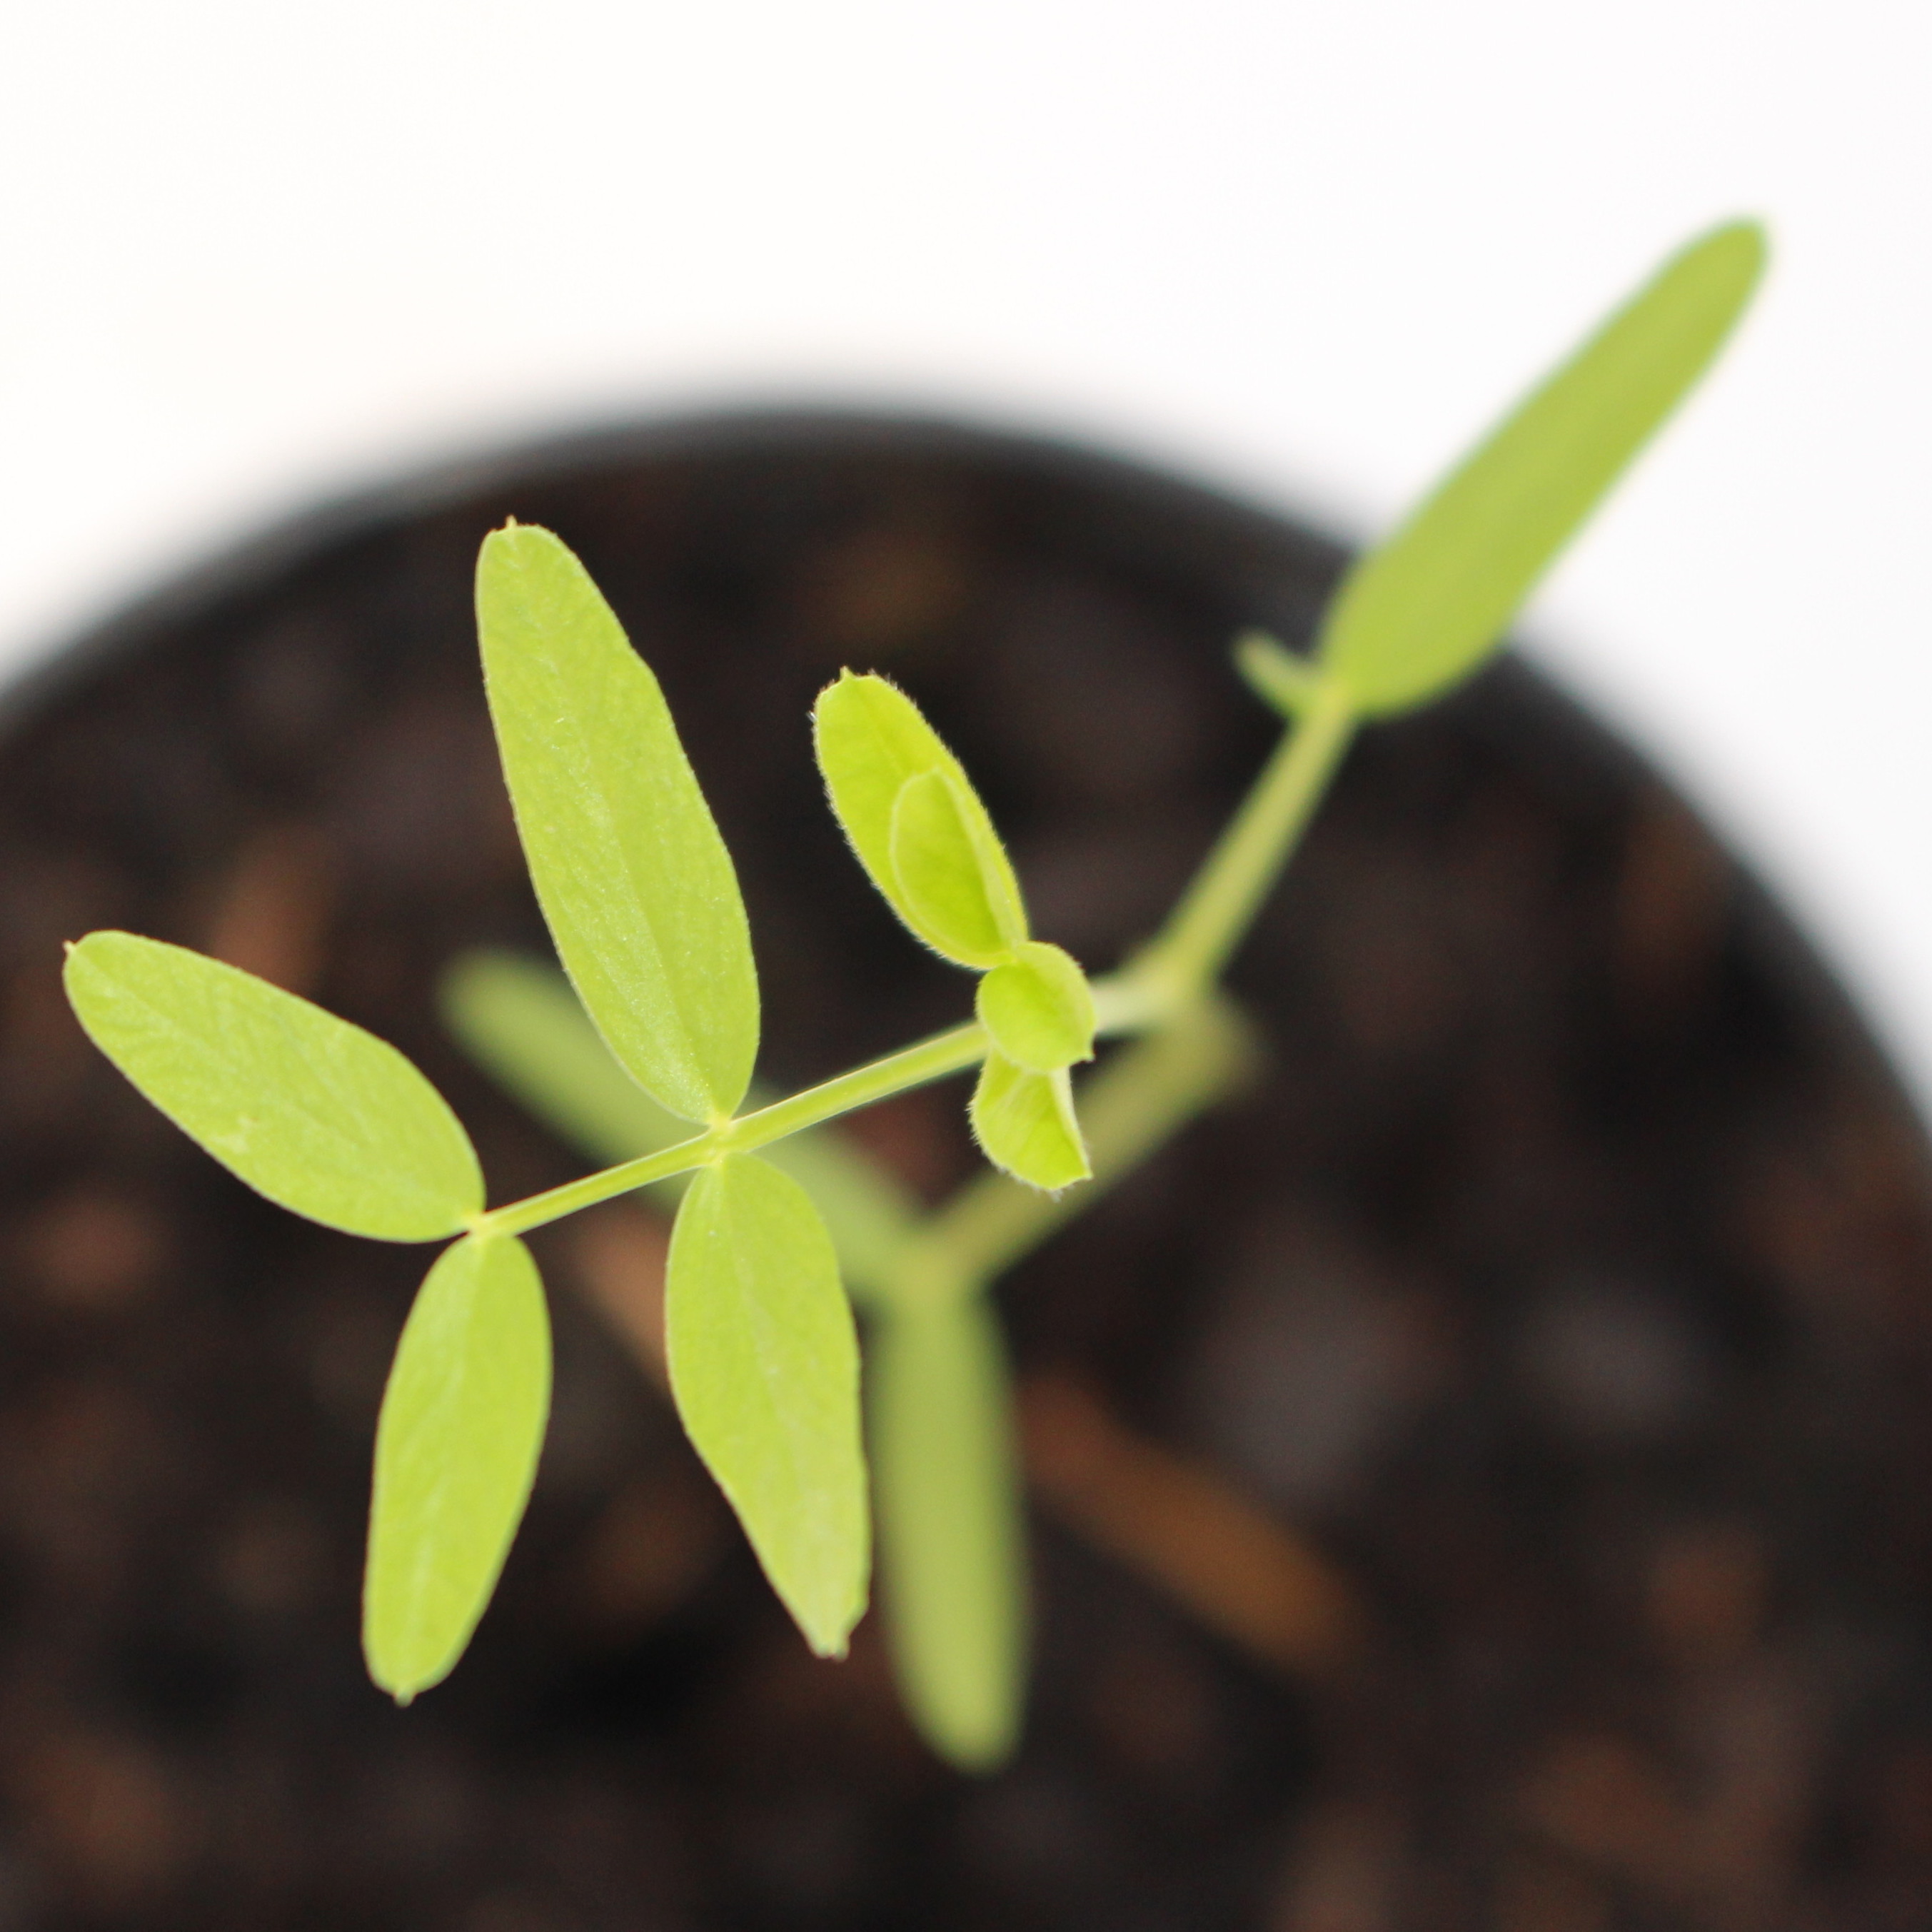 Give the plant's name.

Vicia sativa
